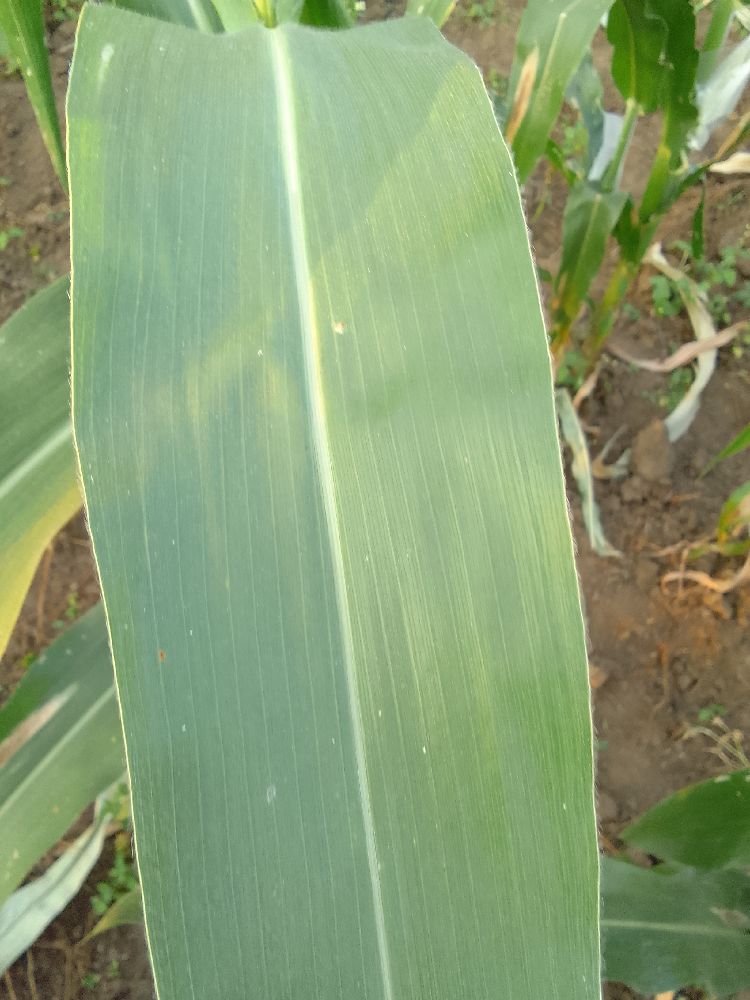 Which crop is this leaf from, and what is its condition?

maize, healthy
